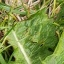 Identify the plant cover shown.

structured weed
